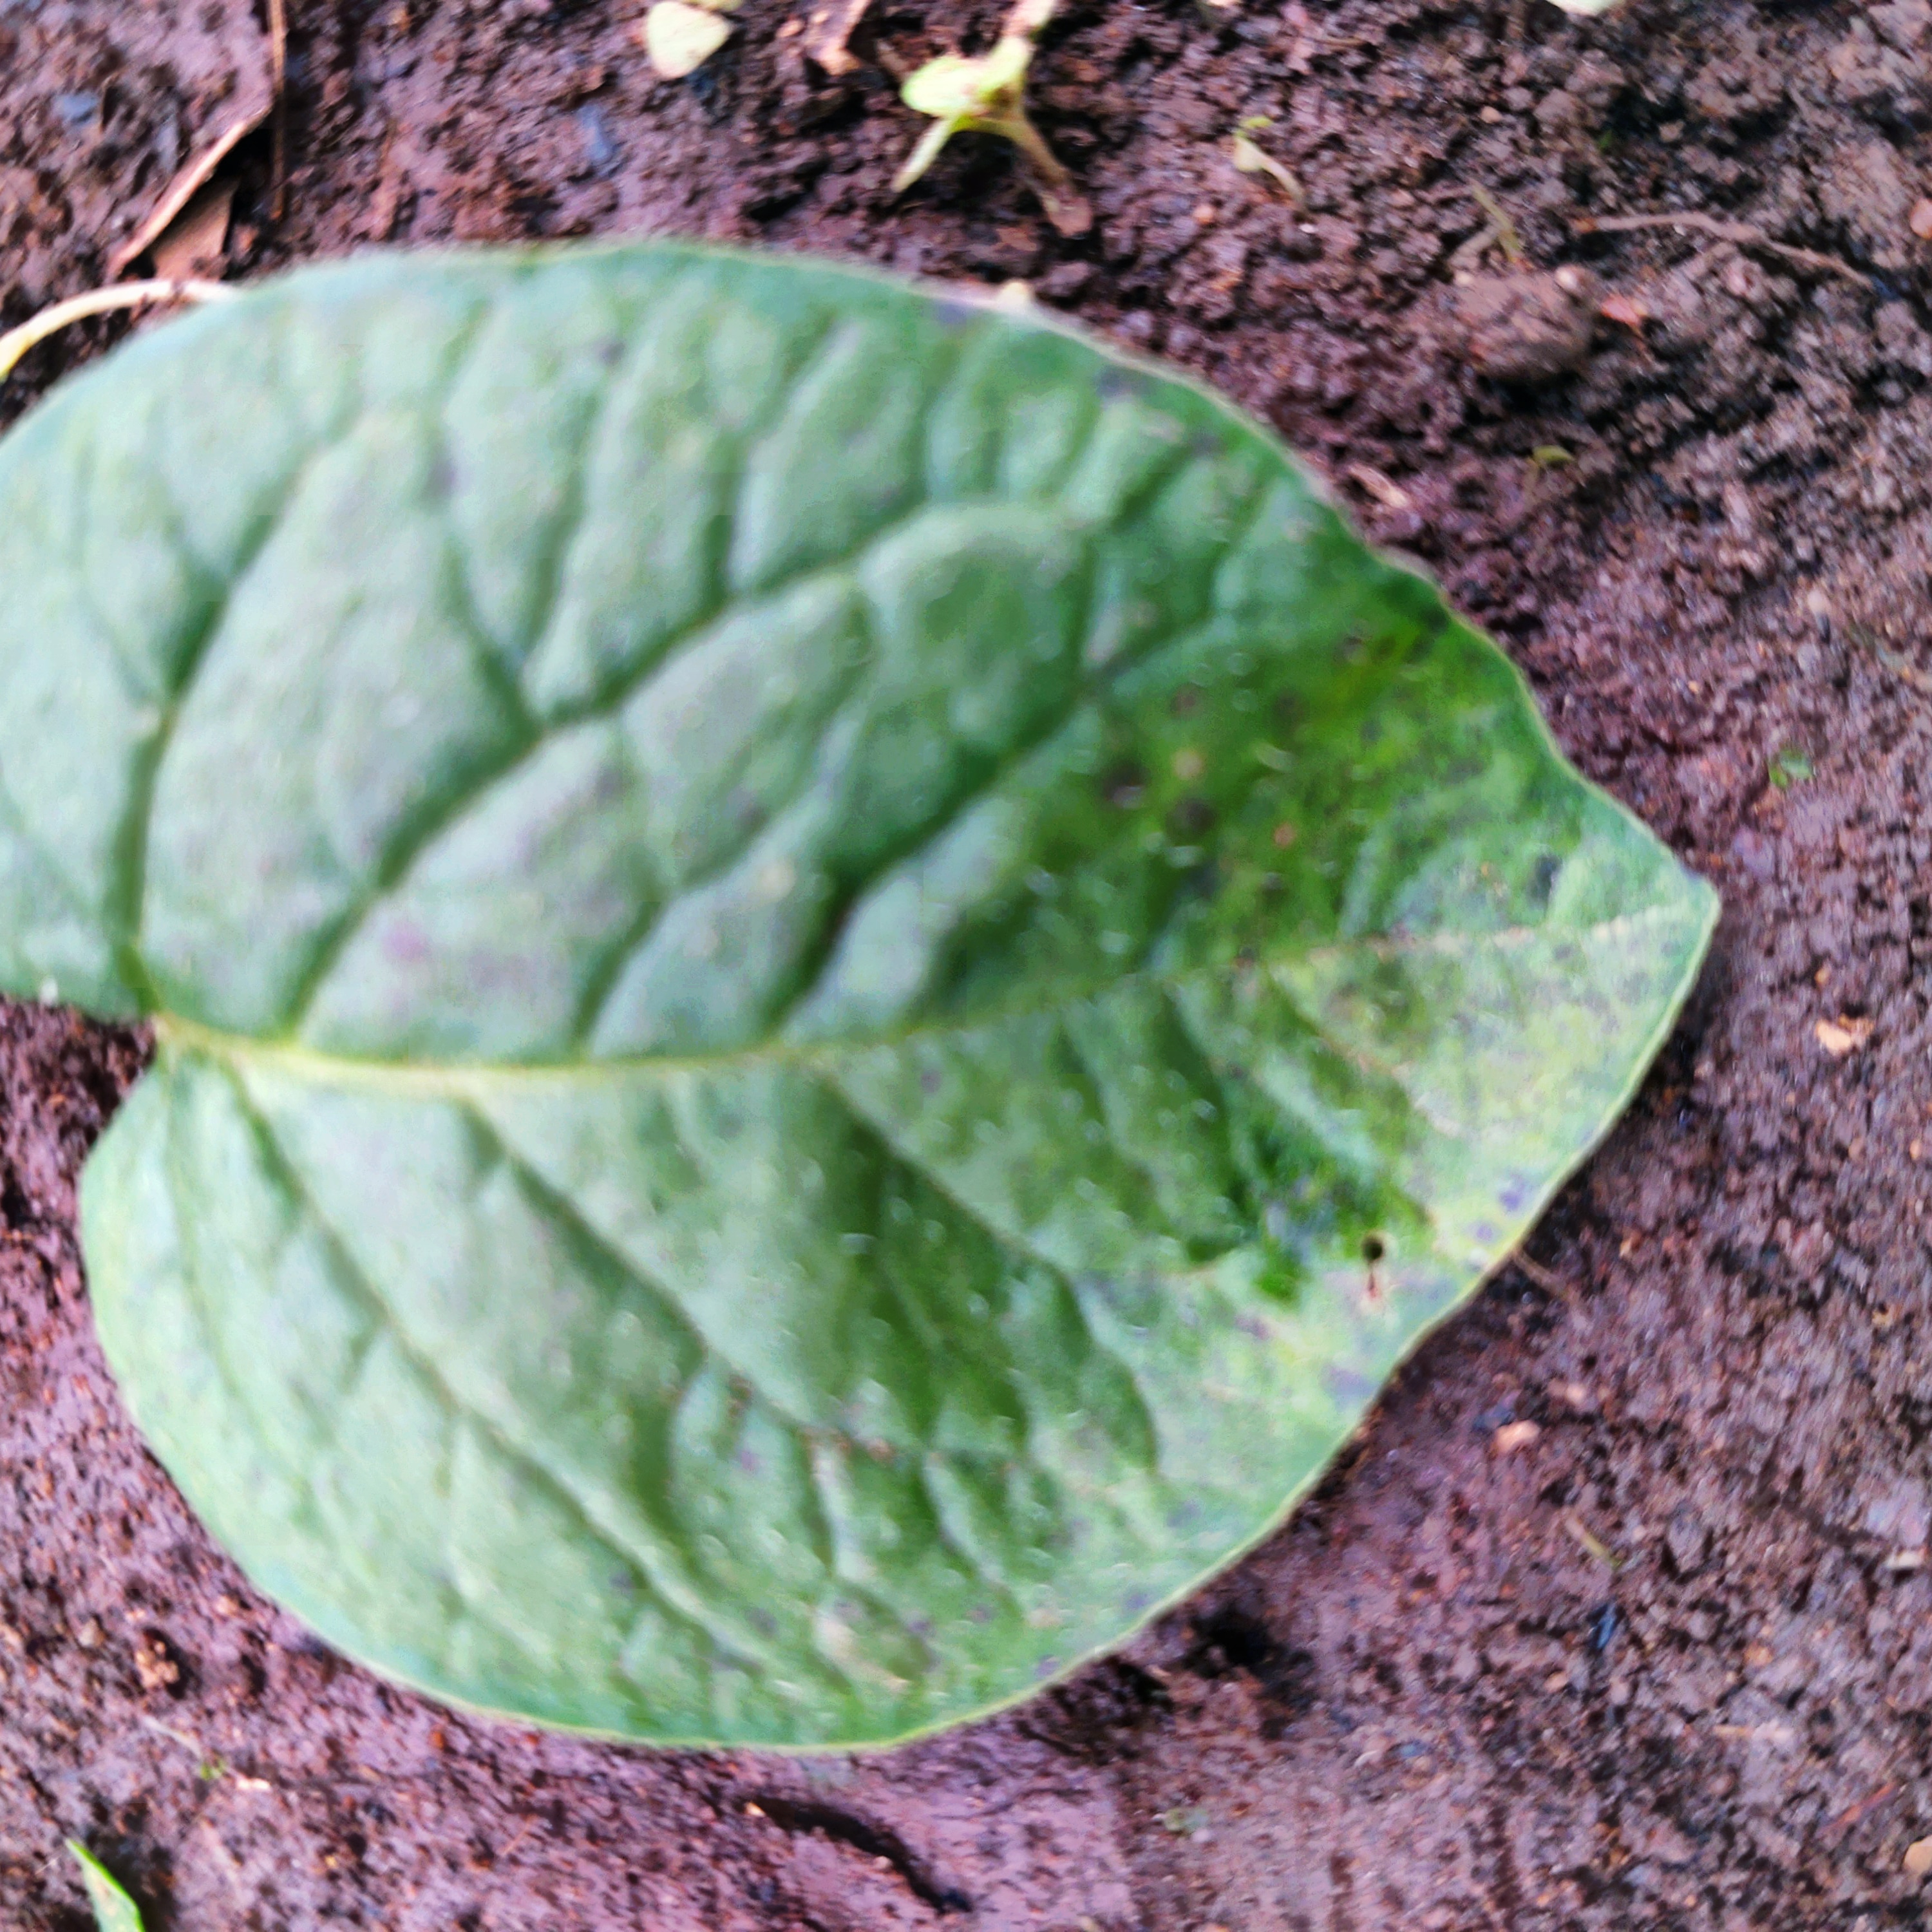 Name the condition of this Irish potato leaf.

late blight
